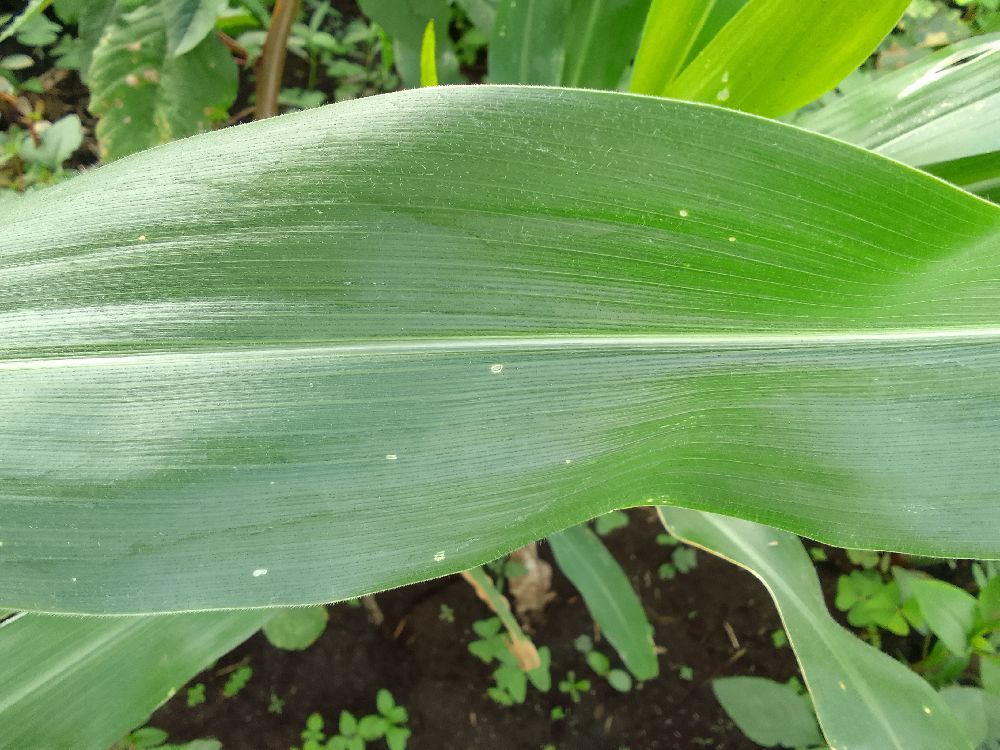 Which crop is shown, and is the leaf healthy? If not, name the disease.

maize, healthy
